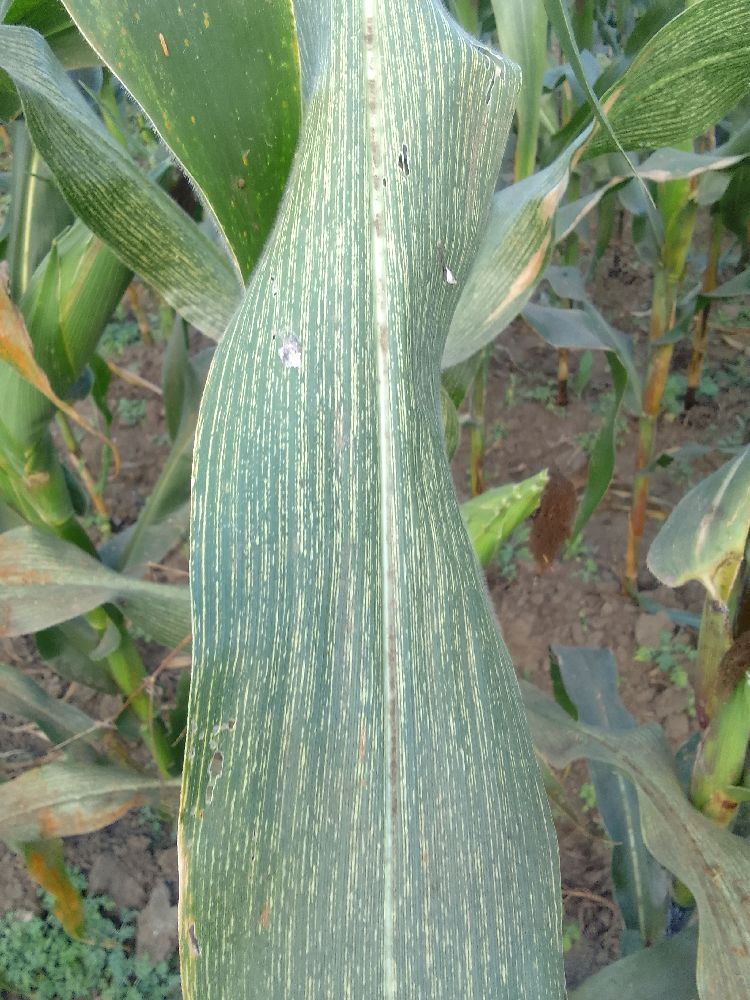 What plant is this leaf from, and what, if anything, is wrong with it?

maize, maize streak virus
